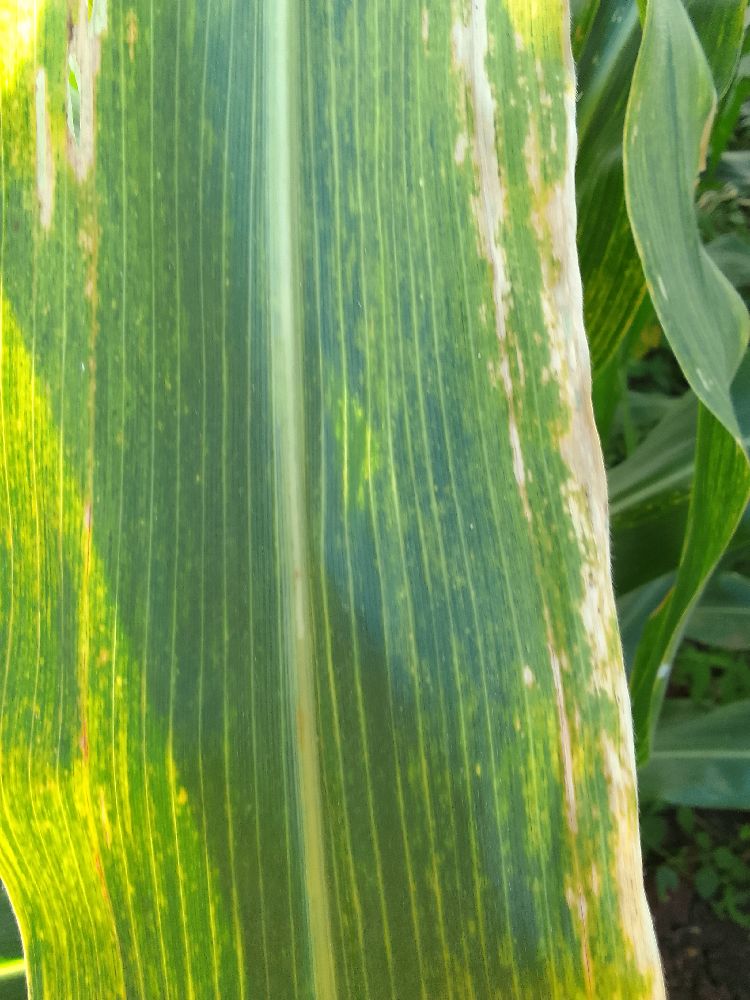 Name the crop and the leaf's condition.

maize, maize lethal necrosis
